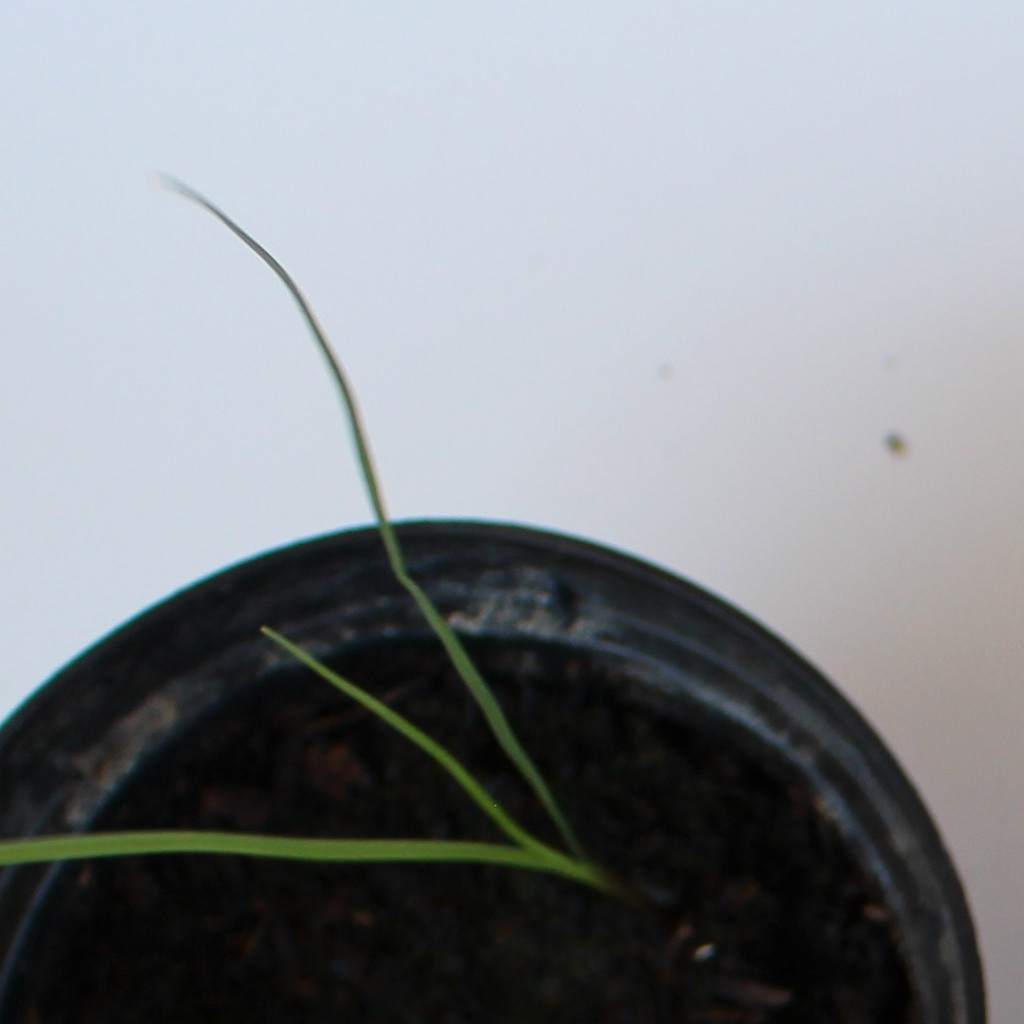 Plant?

Lolium multiflorum
